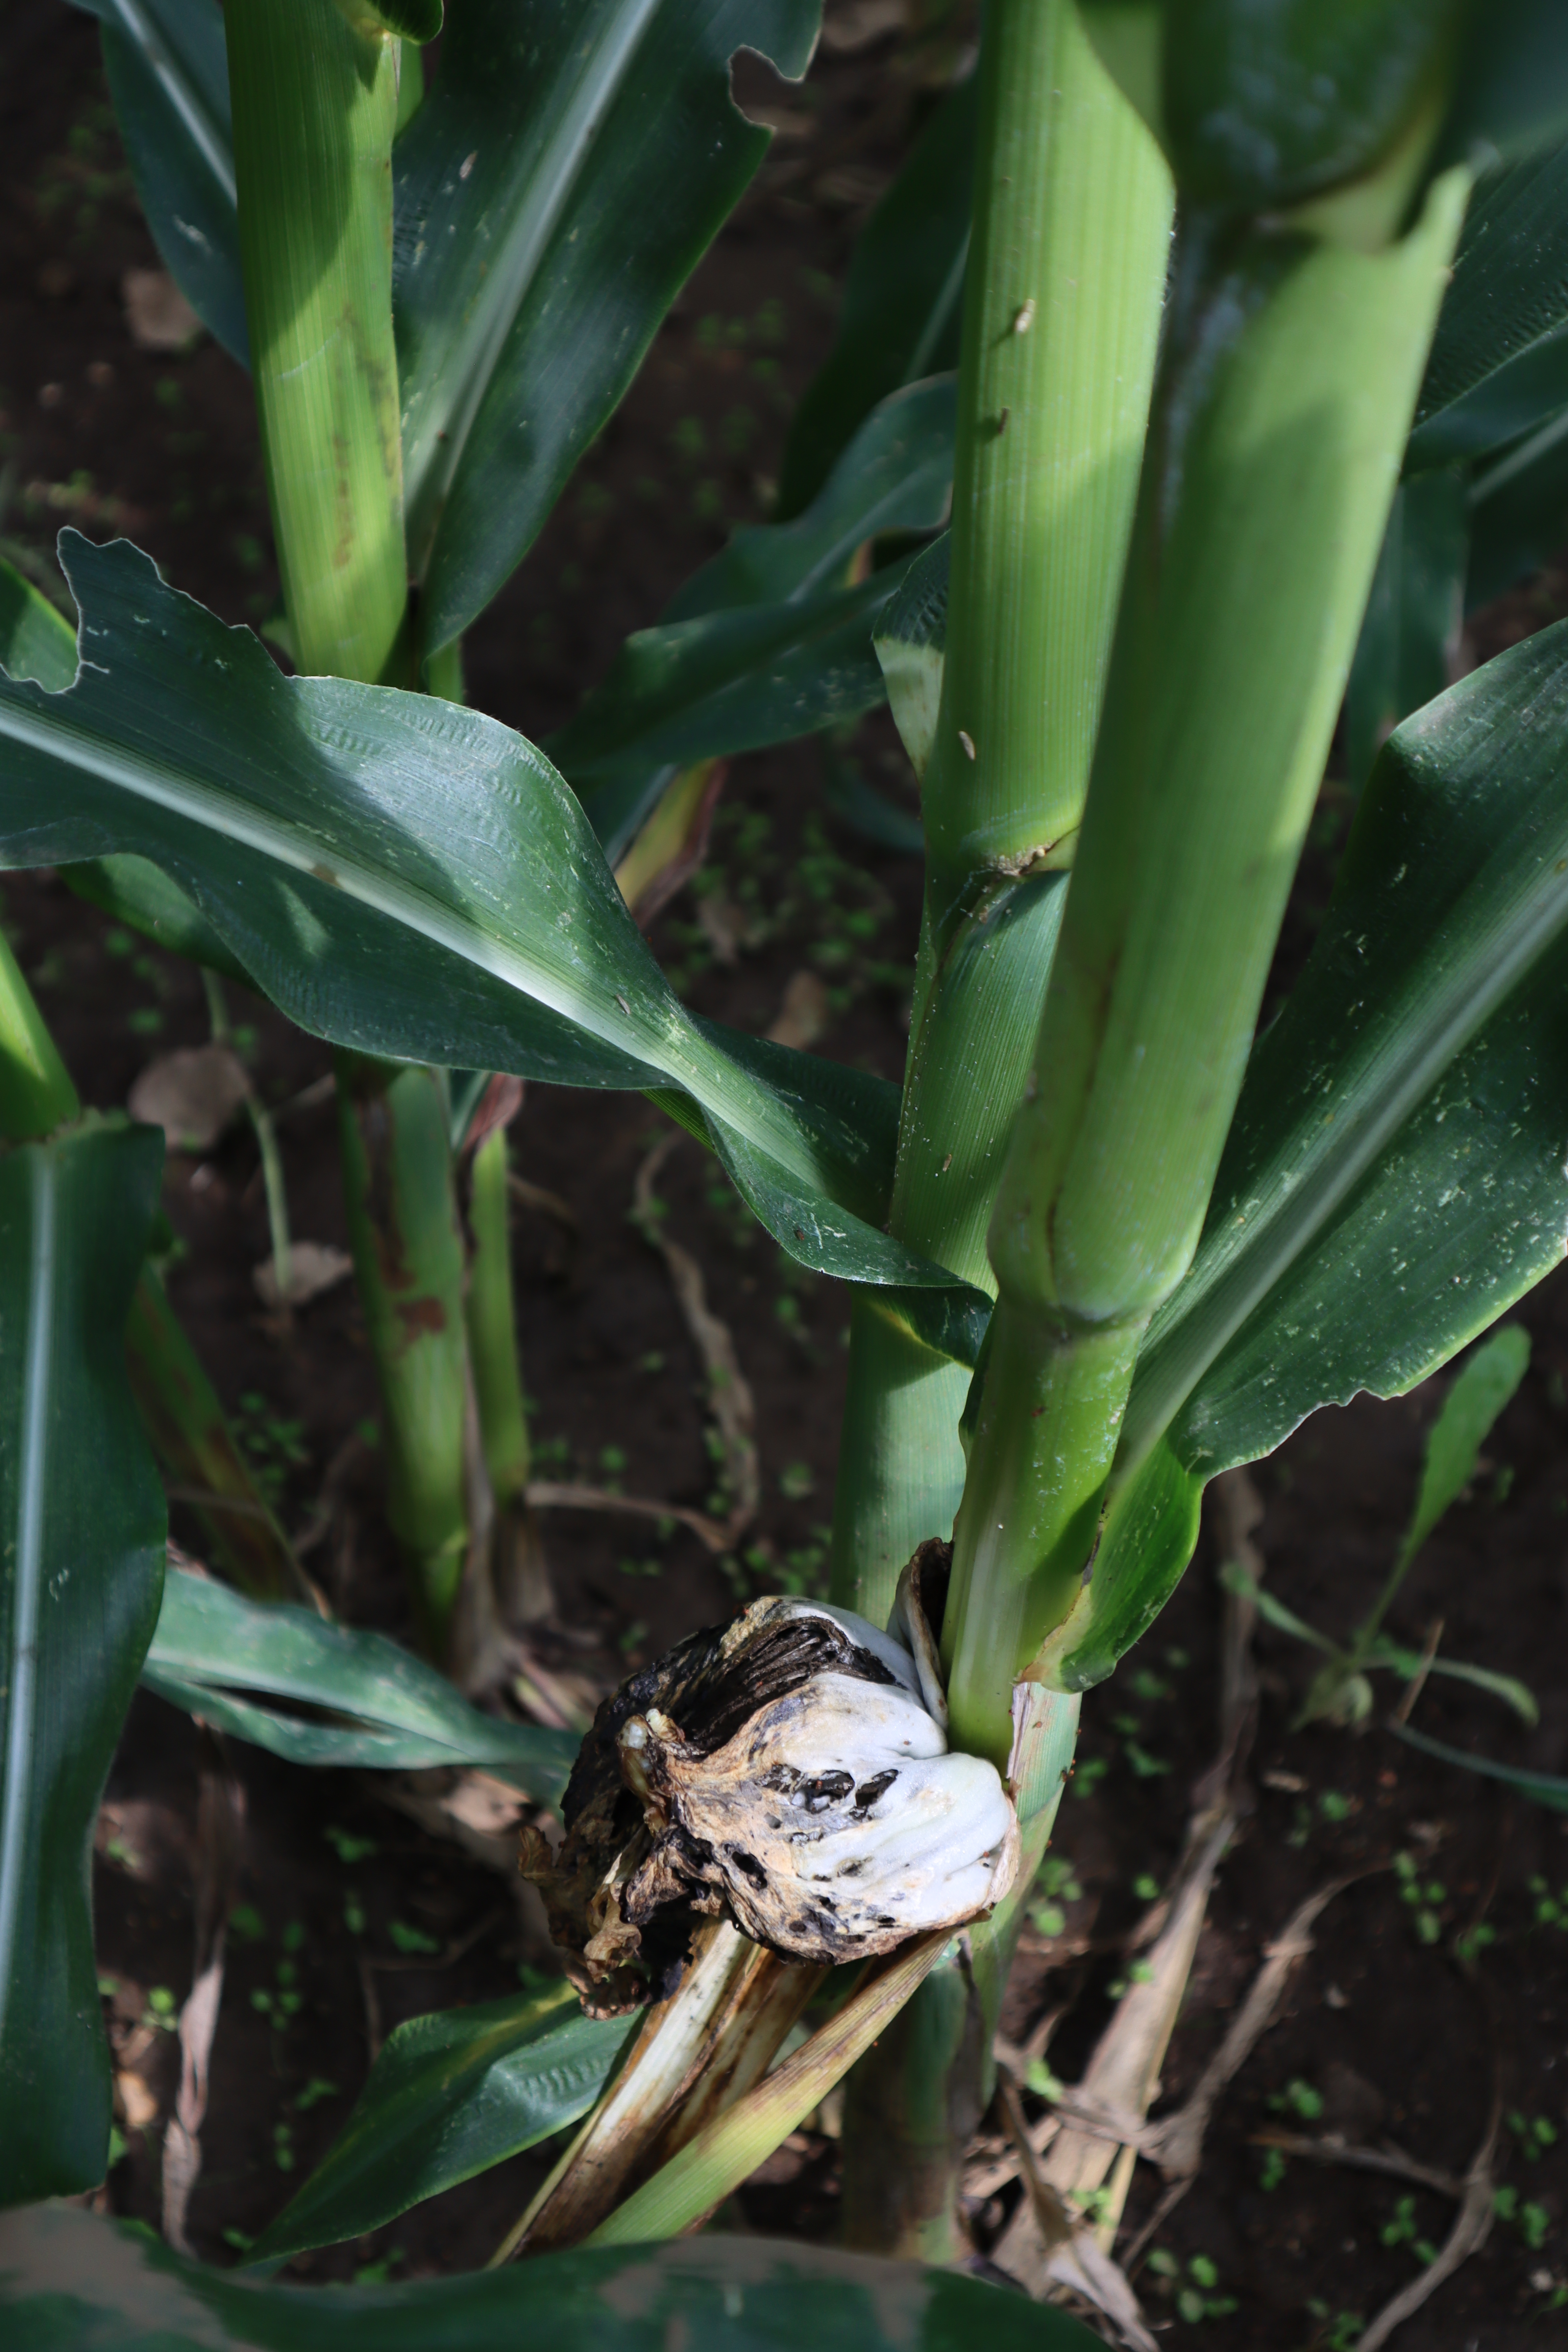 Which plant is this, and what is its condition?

corn, corn smut
